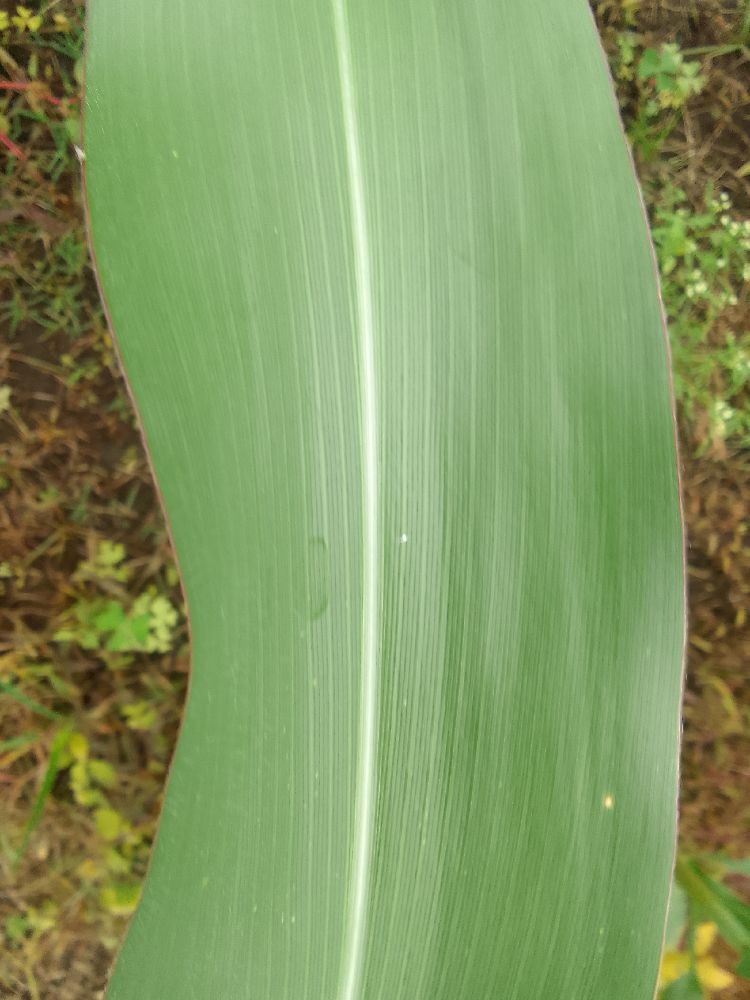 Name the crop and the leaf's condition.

maize, healthy
